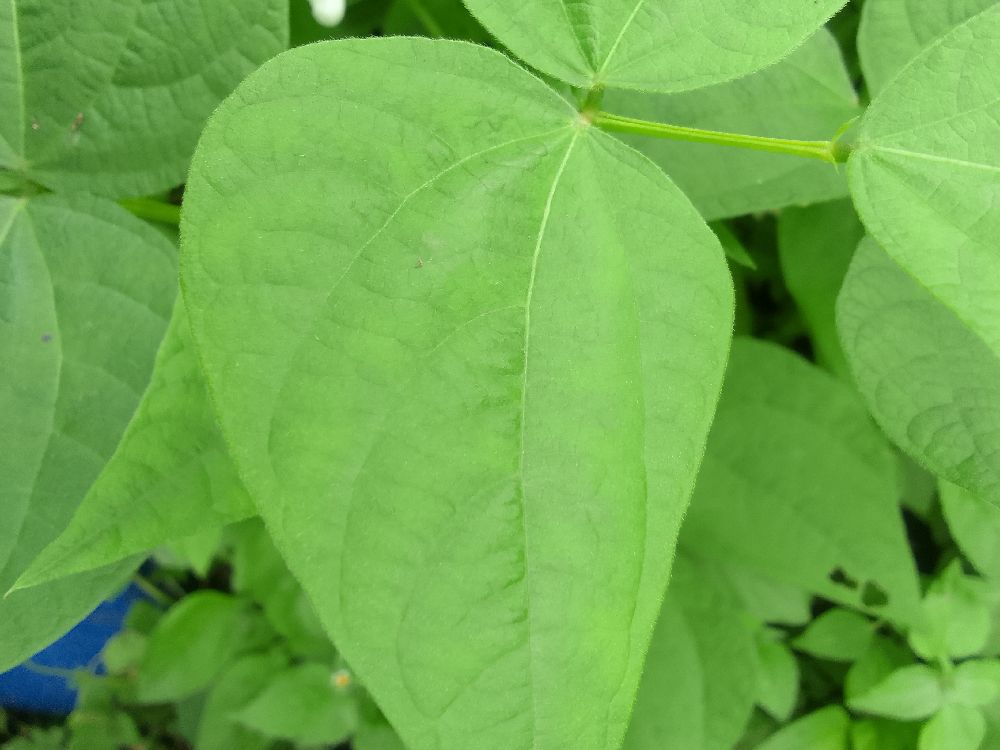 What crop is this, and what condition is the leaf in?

common bean, healthy
